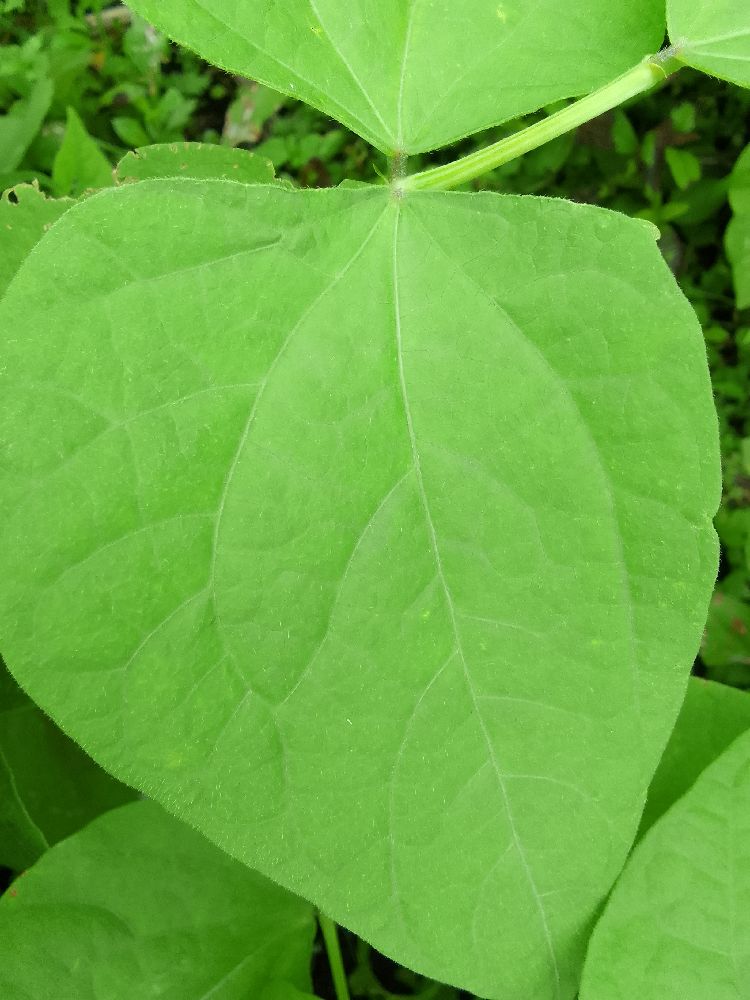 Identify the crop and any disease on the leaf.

common bean, healthy
